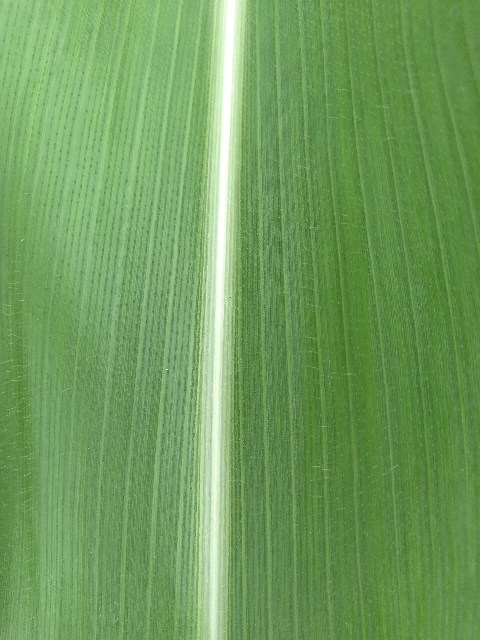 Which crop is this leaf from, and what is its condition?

maize, healthy
